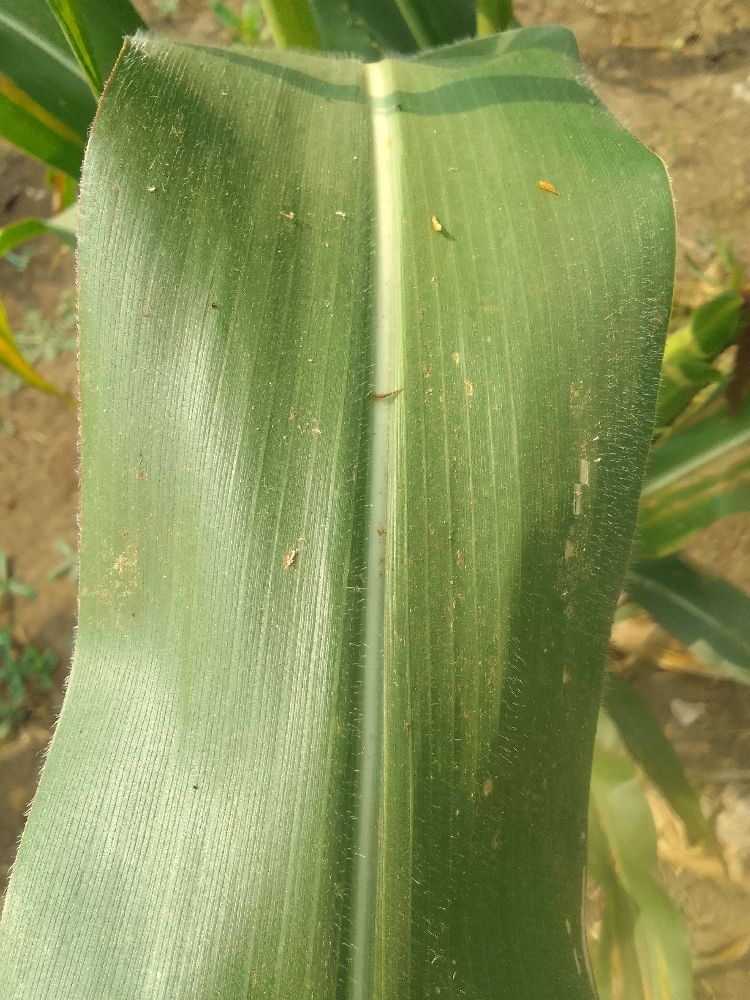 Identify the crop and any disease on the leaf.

maize, healthy
